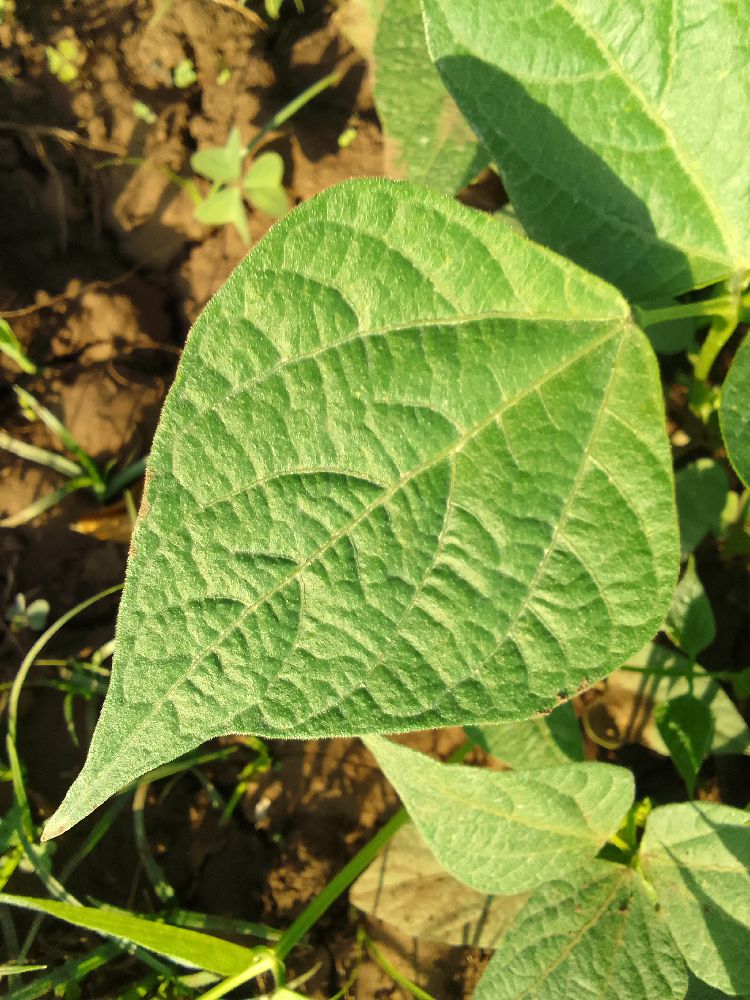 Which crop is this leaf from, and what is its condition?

common bean, healthy
